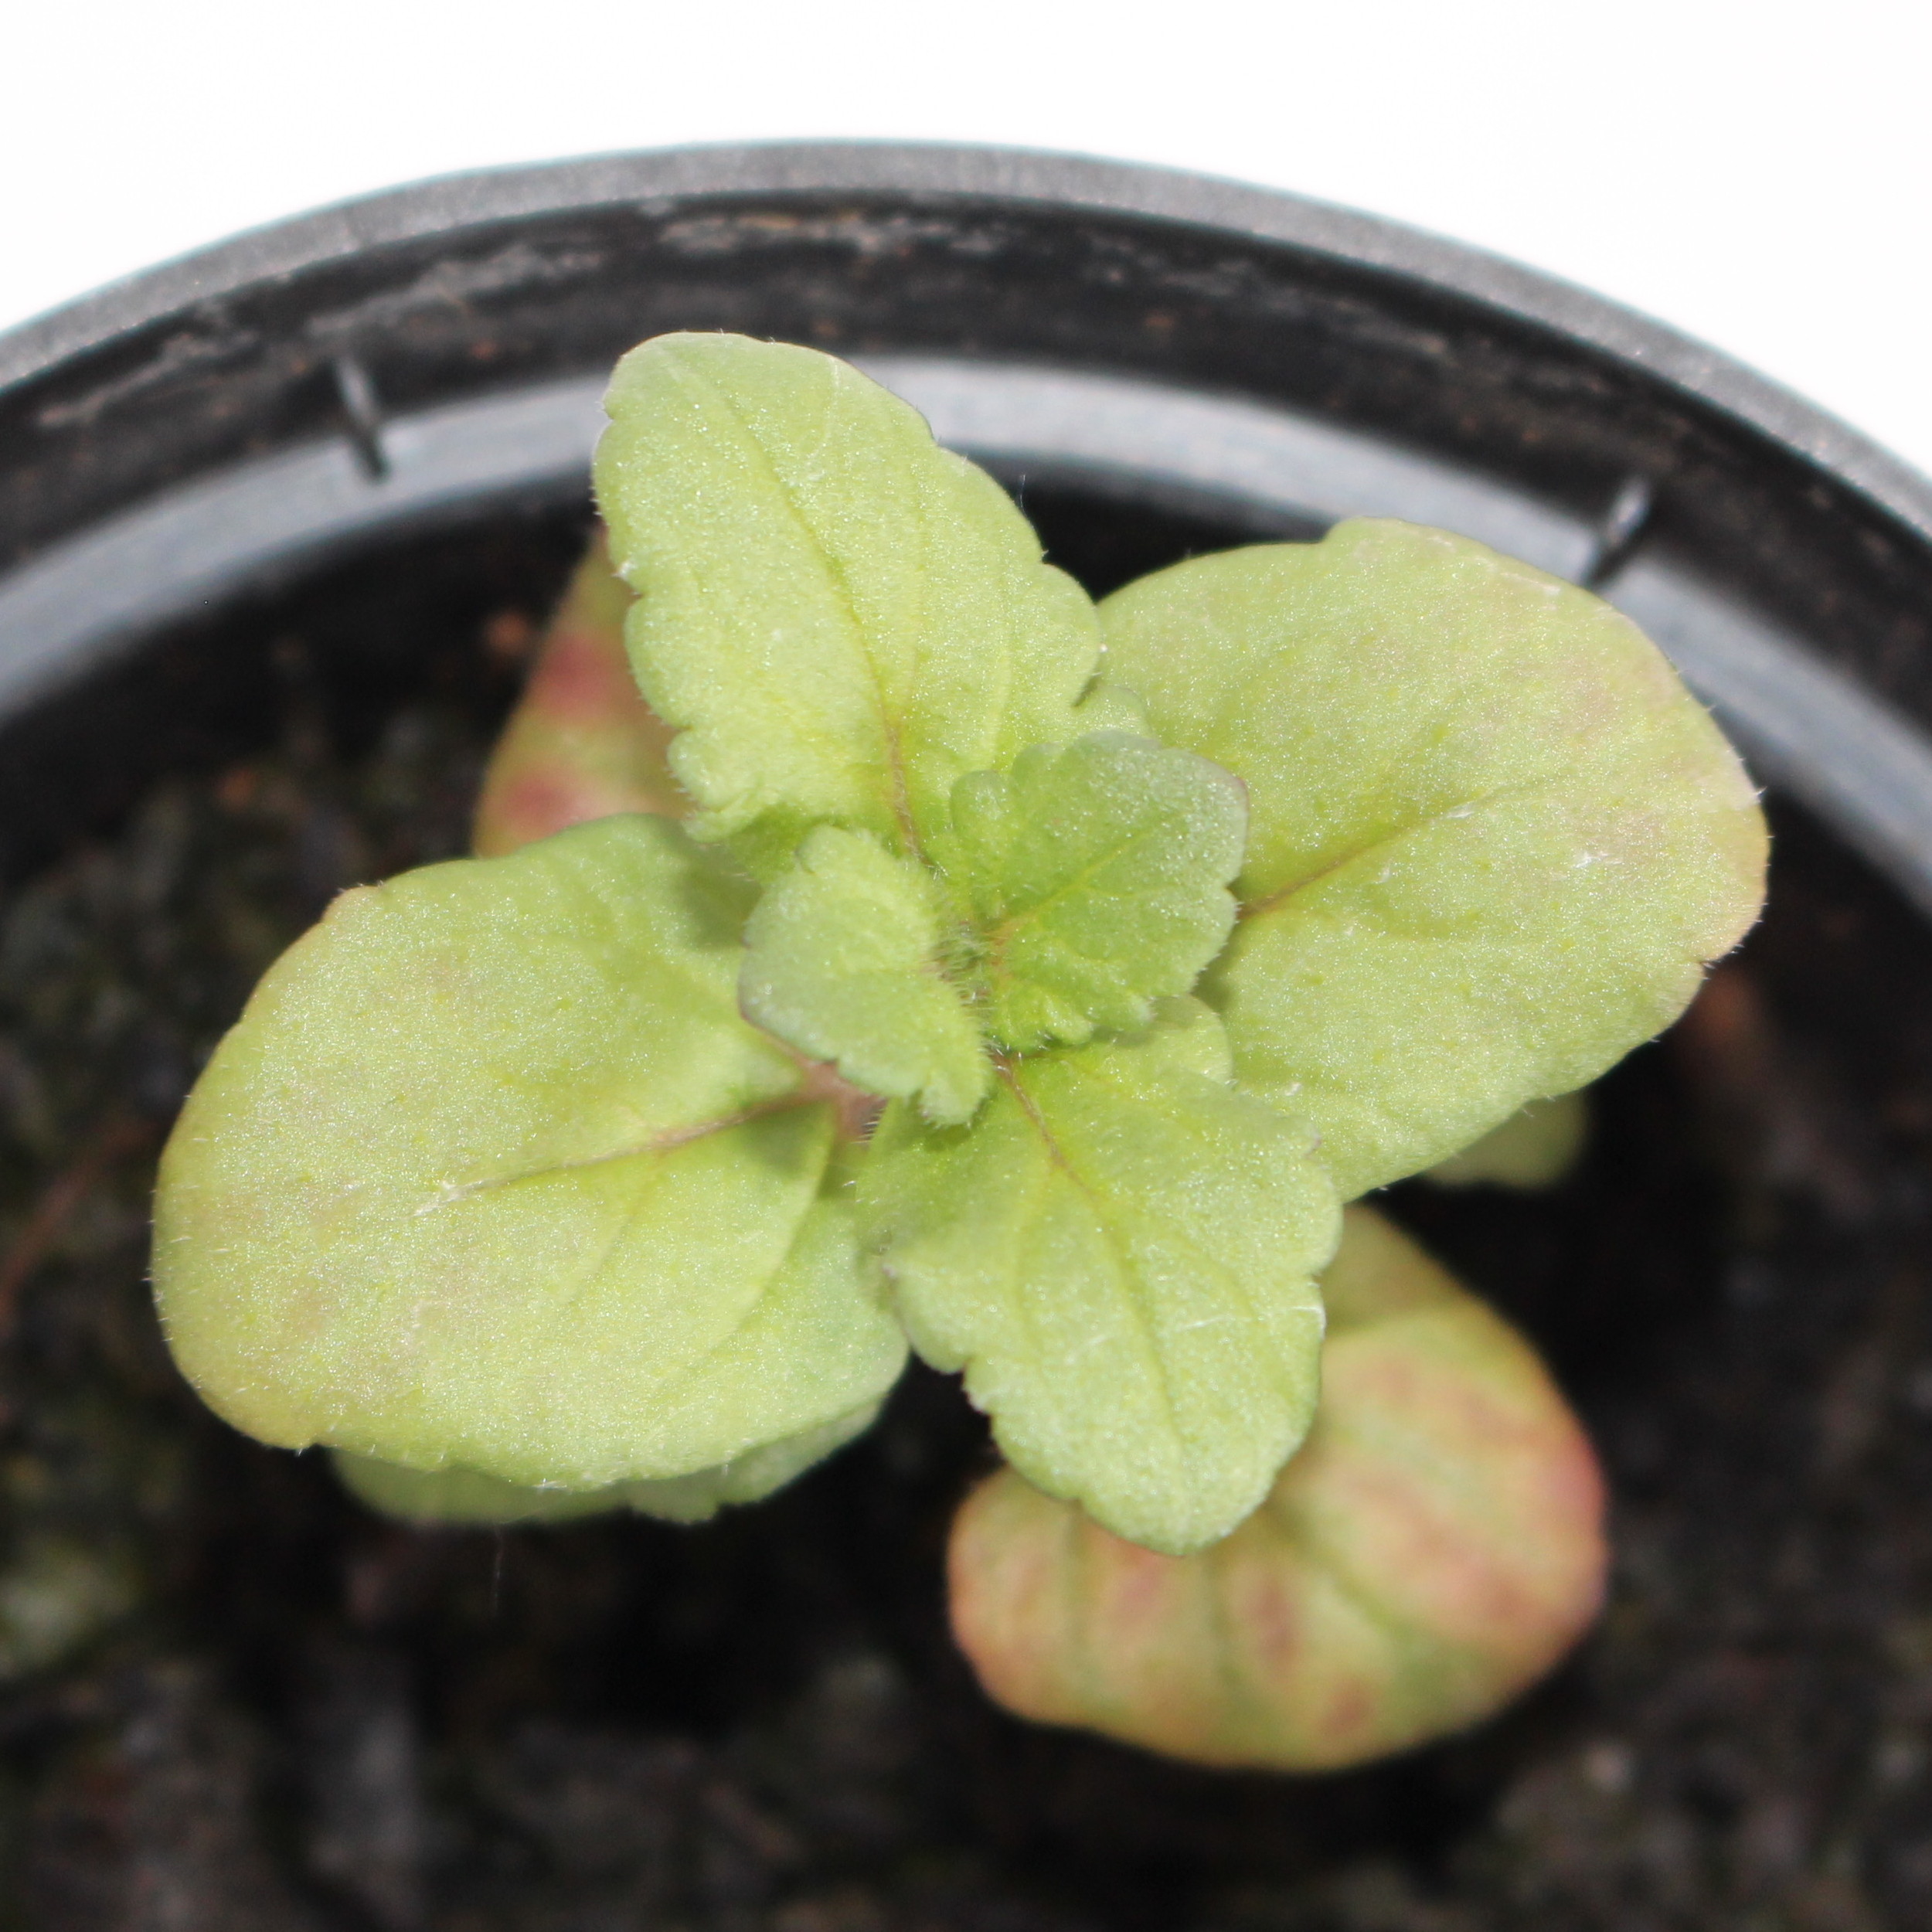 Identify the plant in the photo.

Veronica persica
